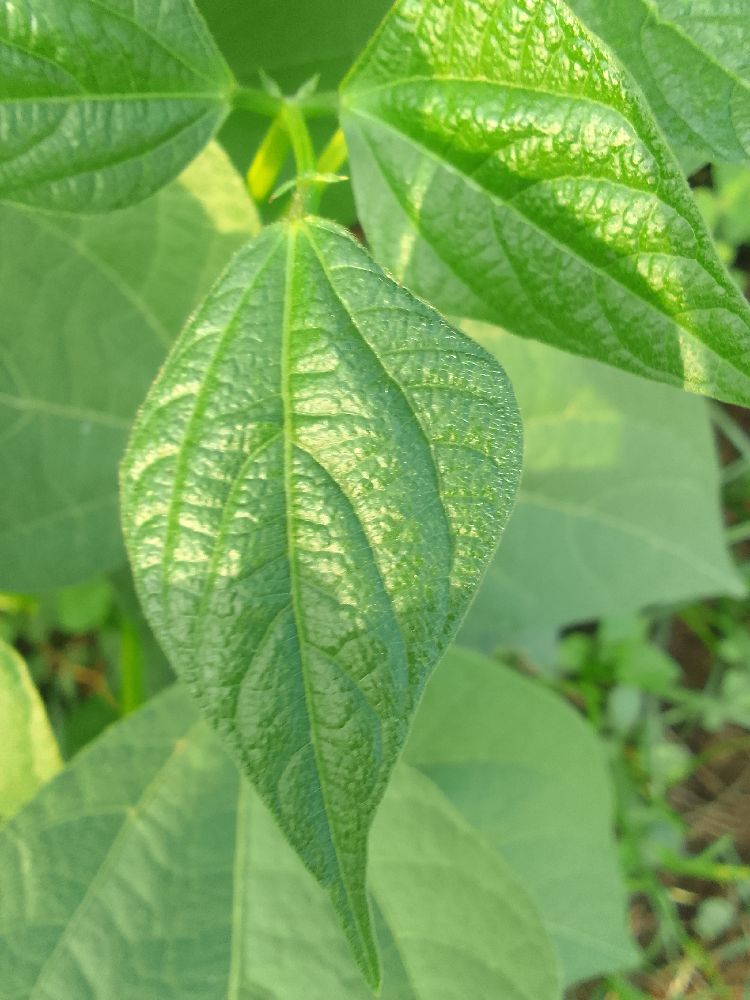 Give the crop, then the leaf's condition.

common bean, healthy
